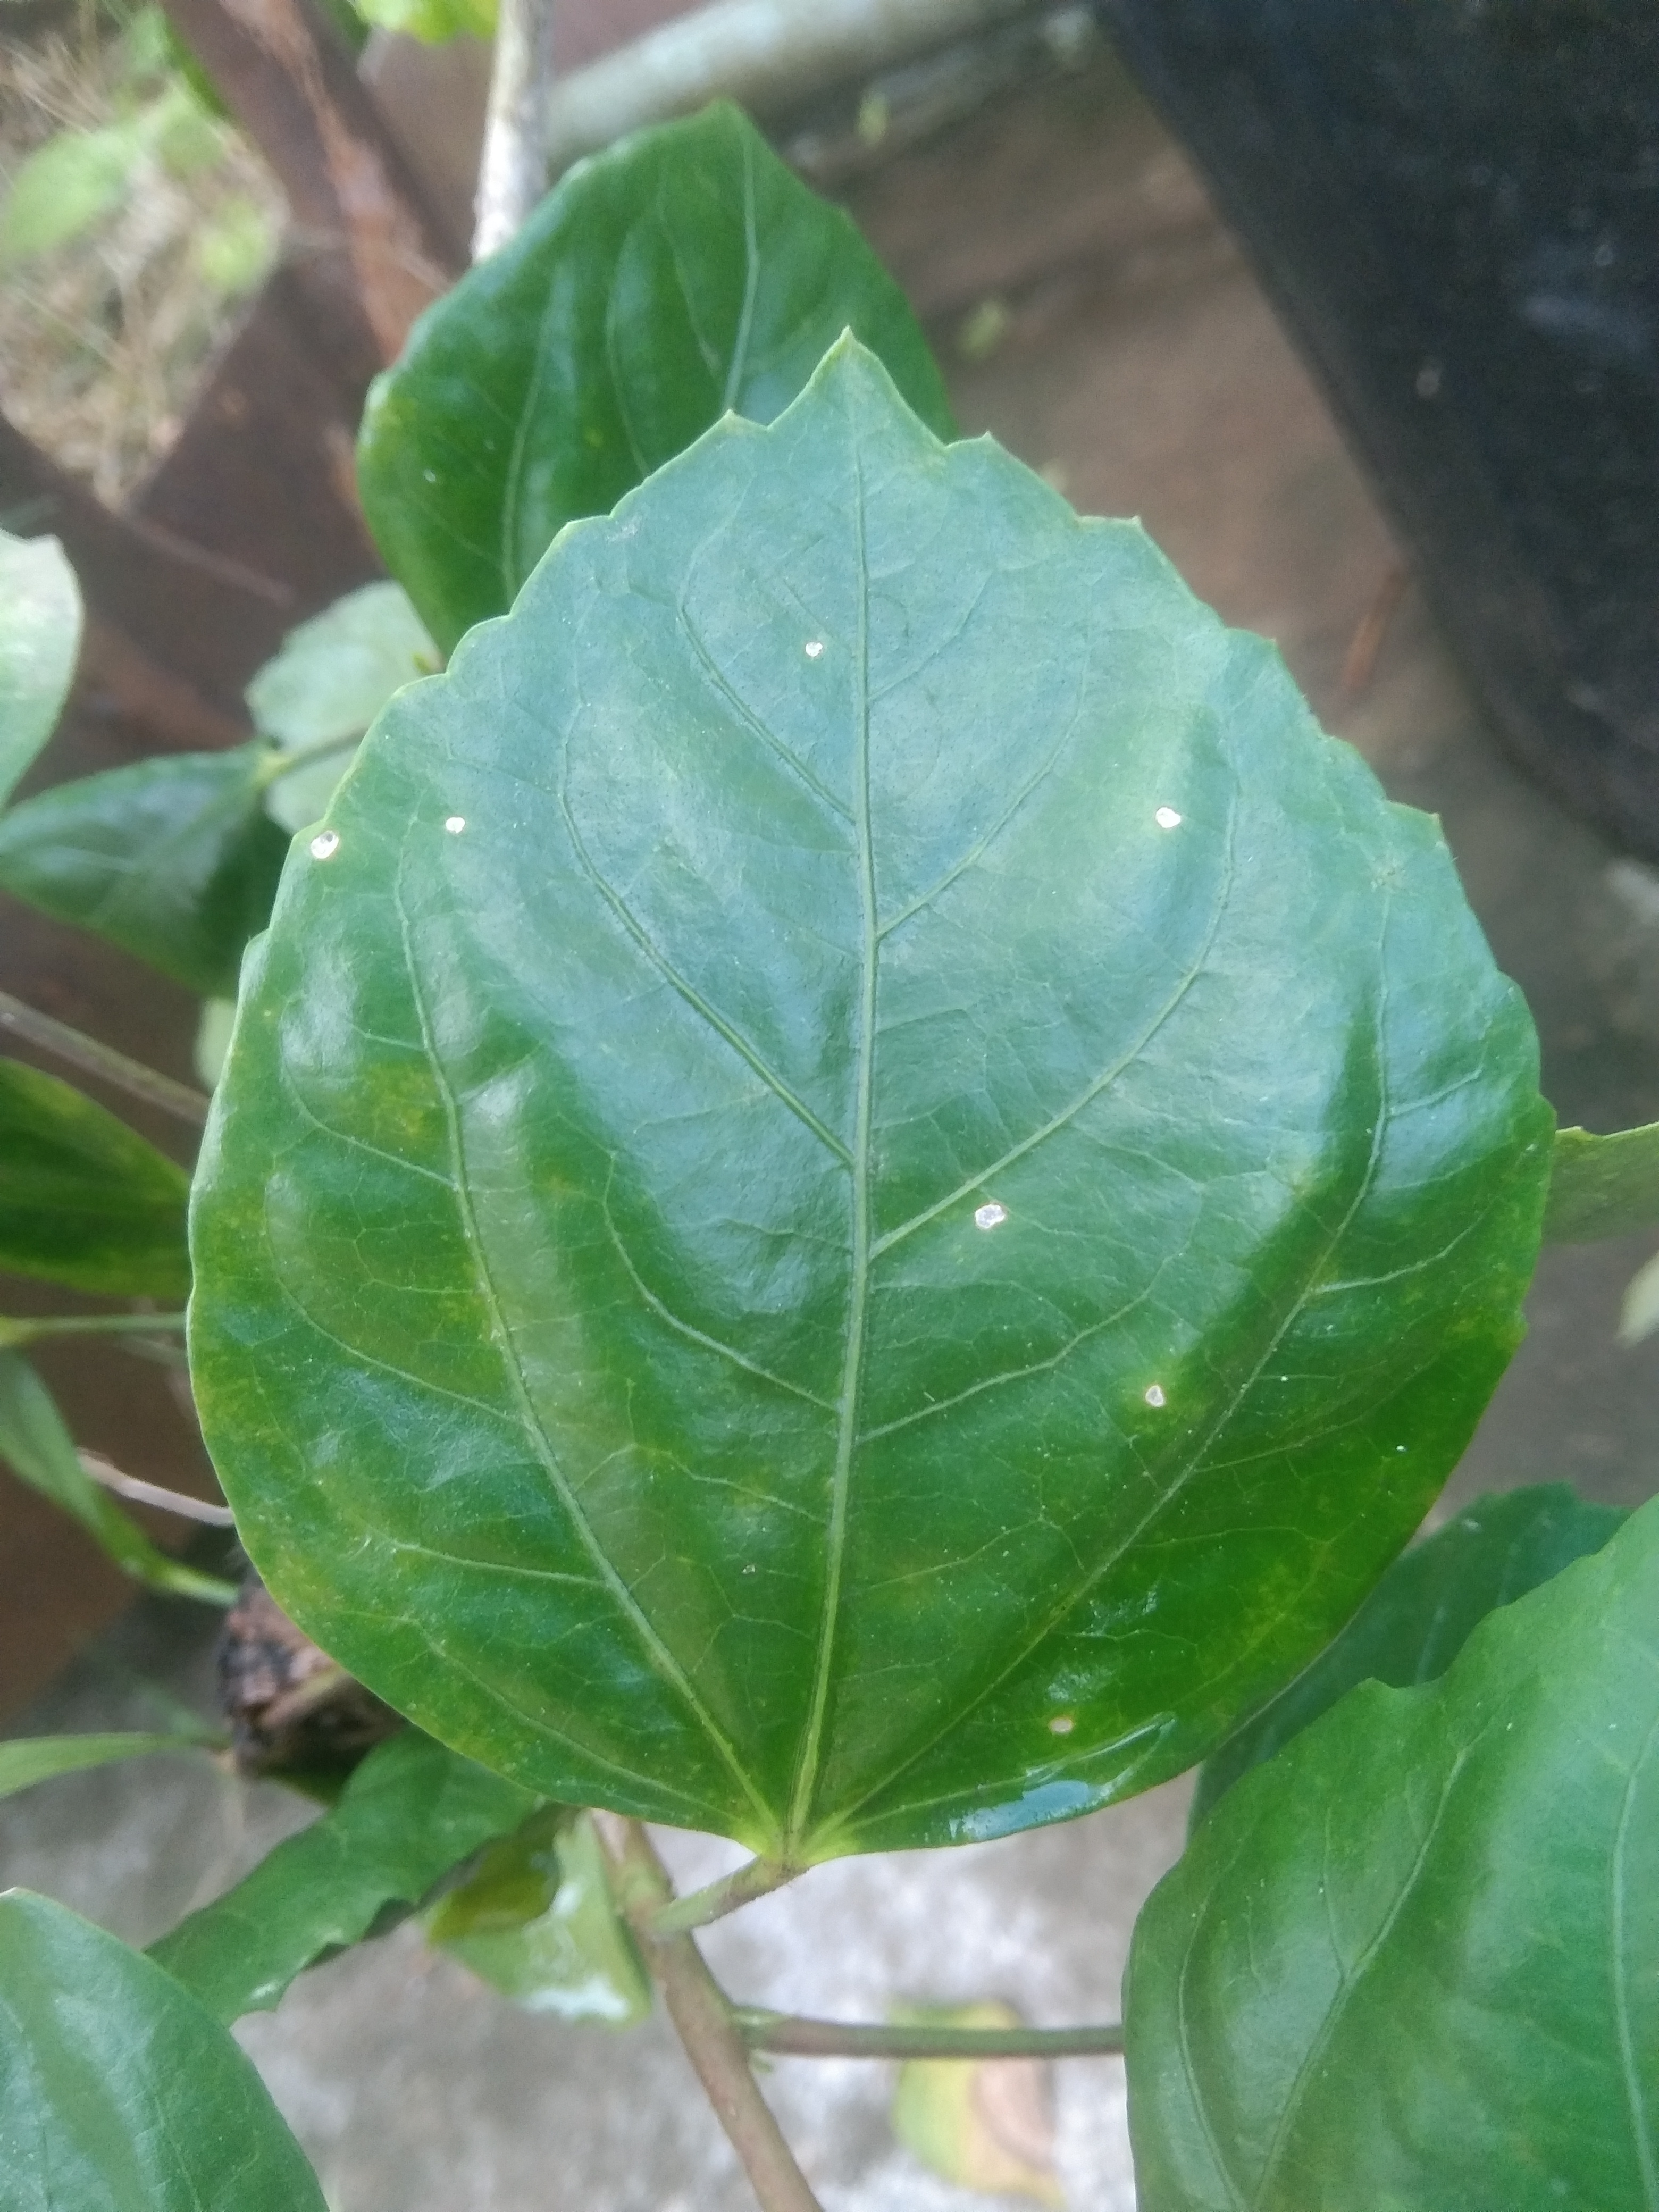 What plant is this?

hibiscus
